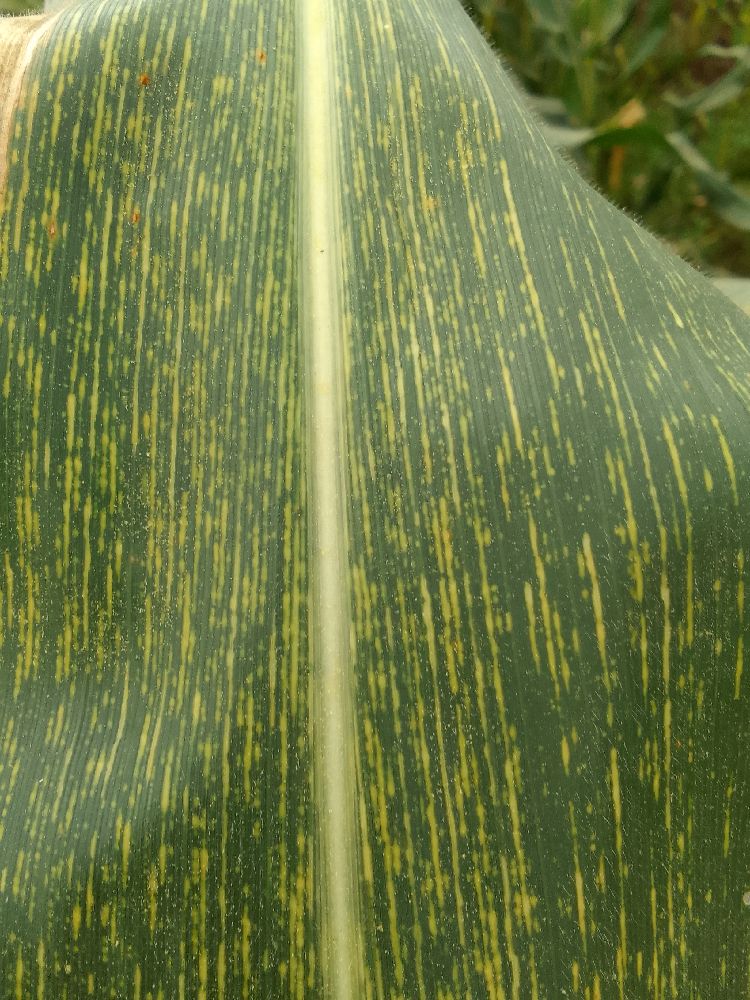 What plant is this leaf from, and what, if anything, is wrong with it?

maize, maize streak virus
